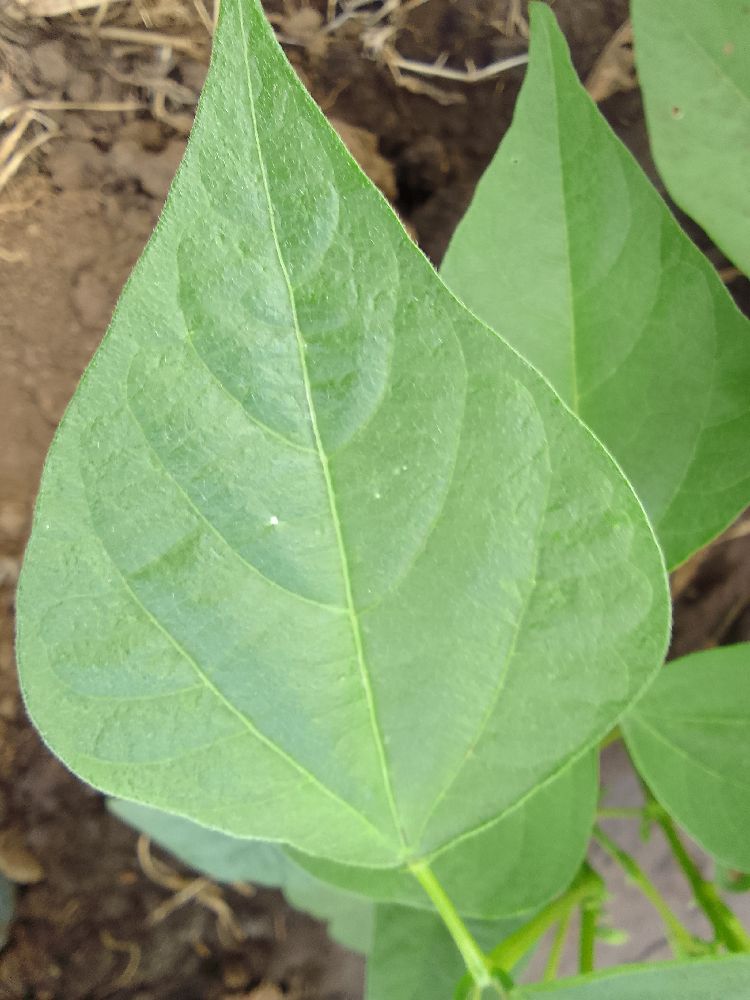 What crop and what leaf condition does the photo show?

common bean, healthy
